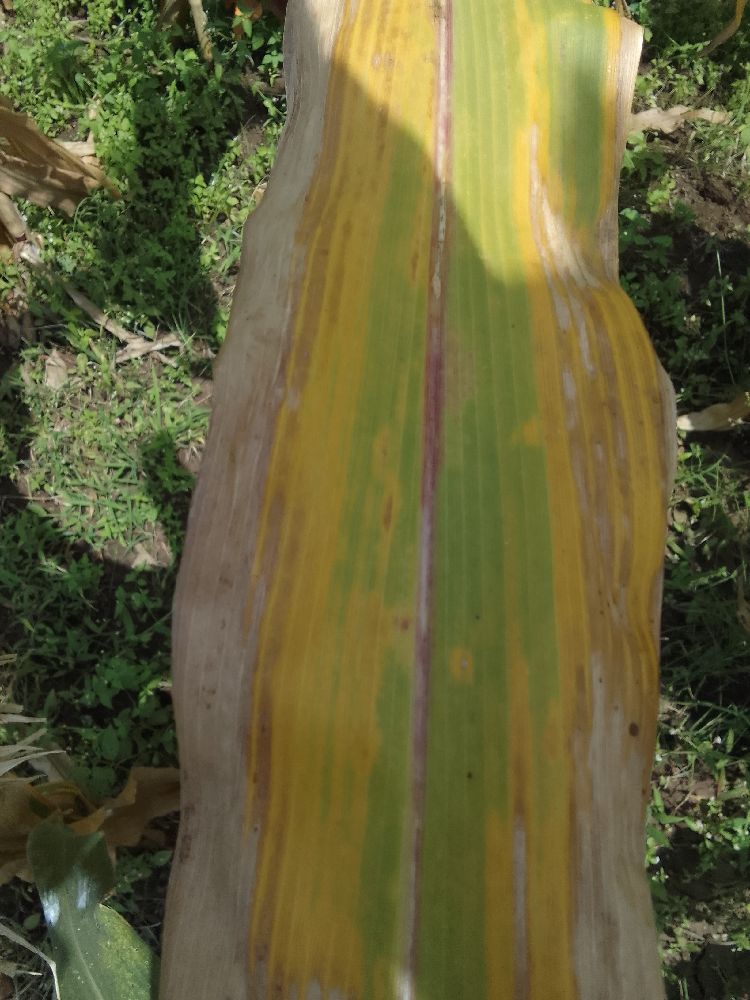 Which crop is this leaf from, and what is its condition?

maize, maize lethal necrosis
